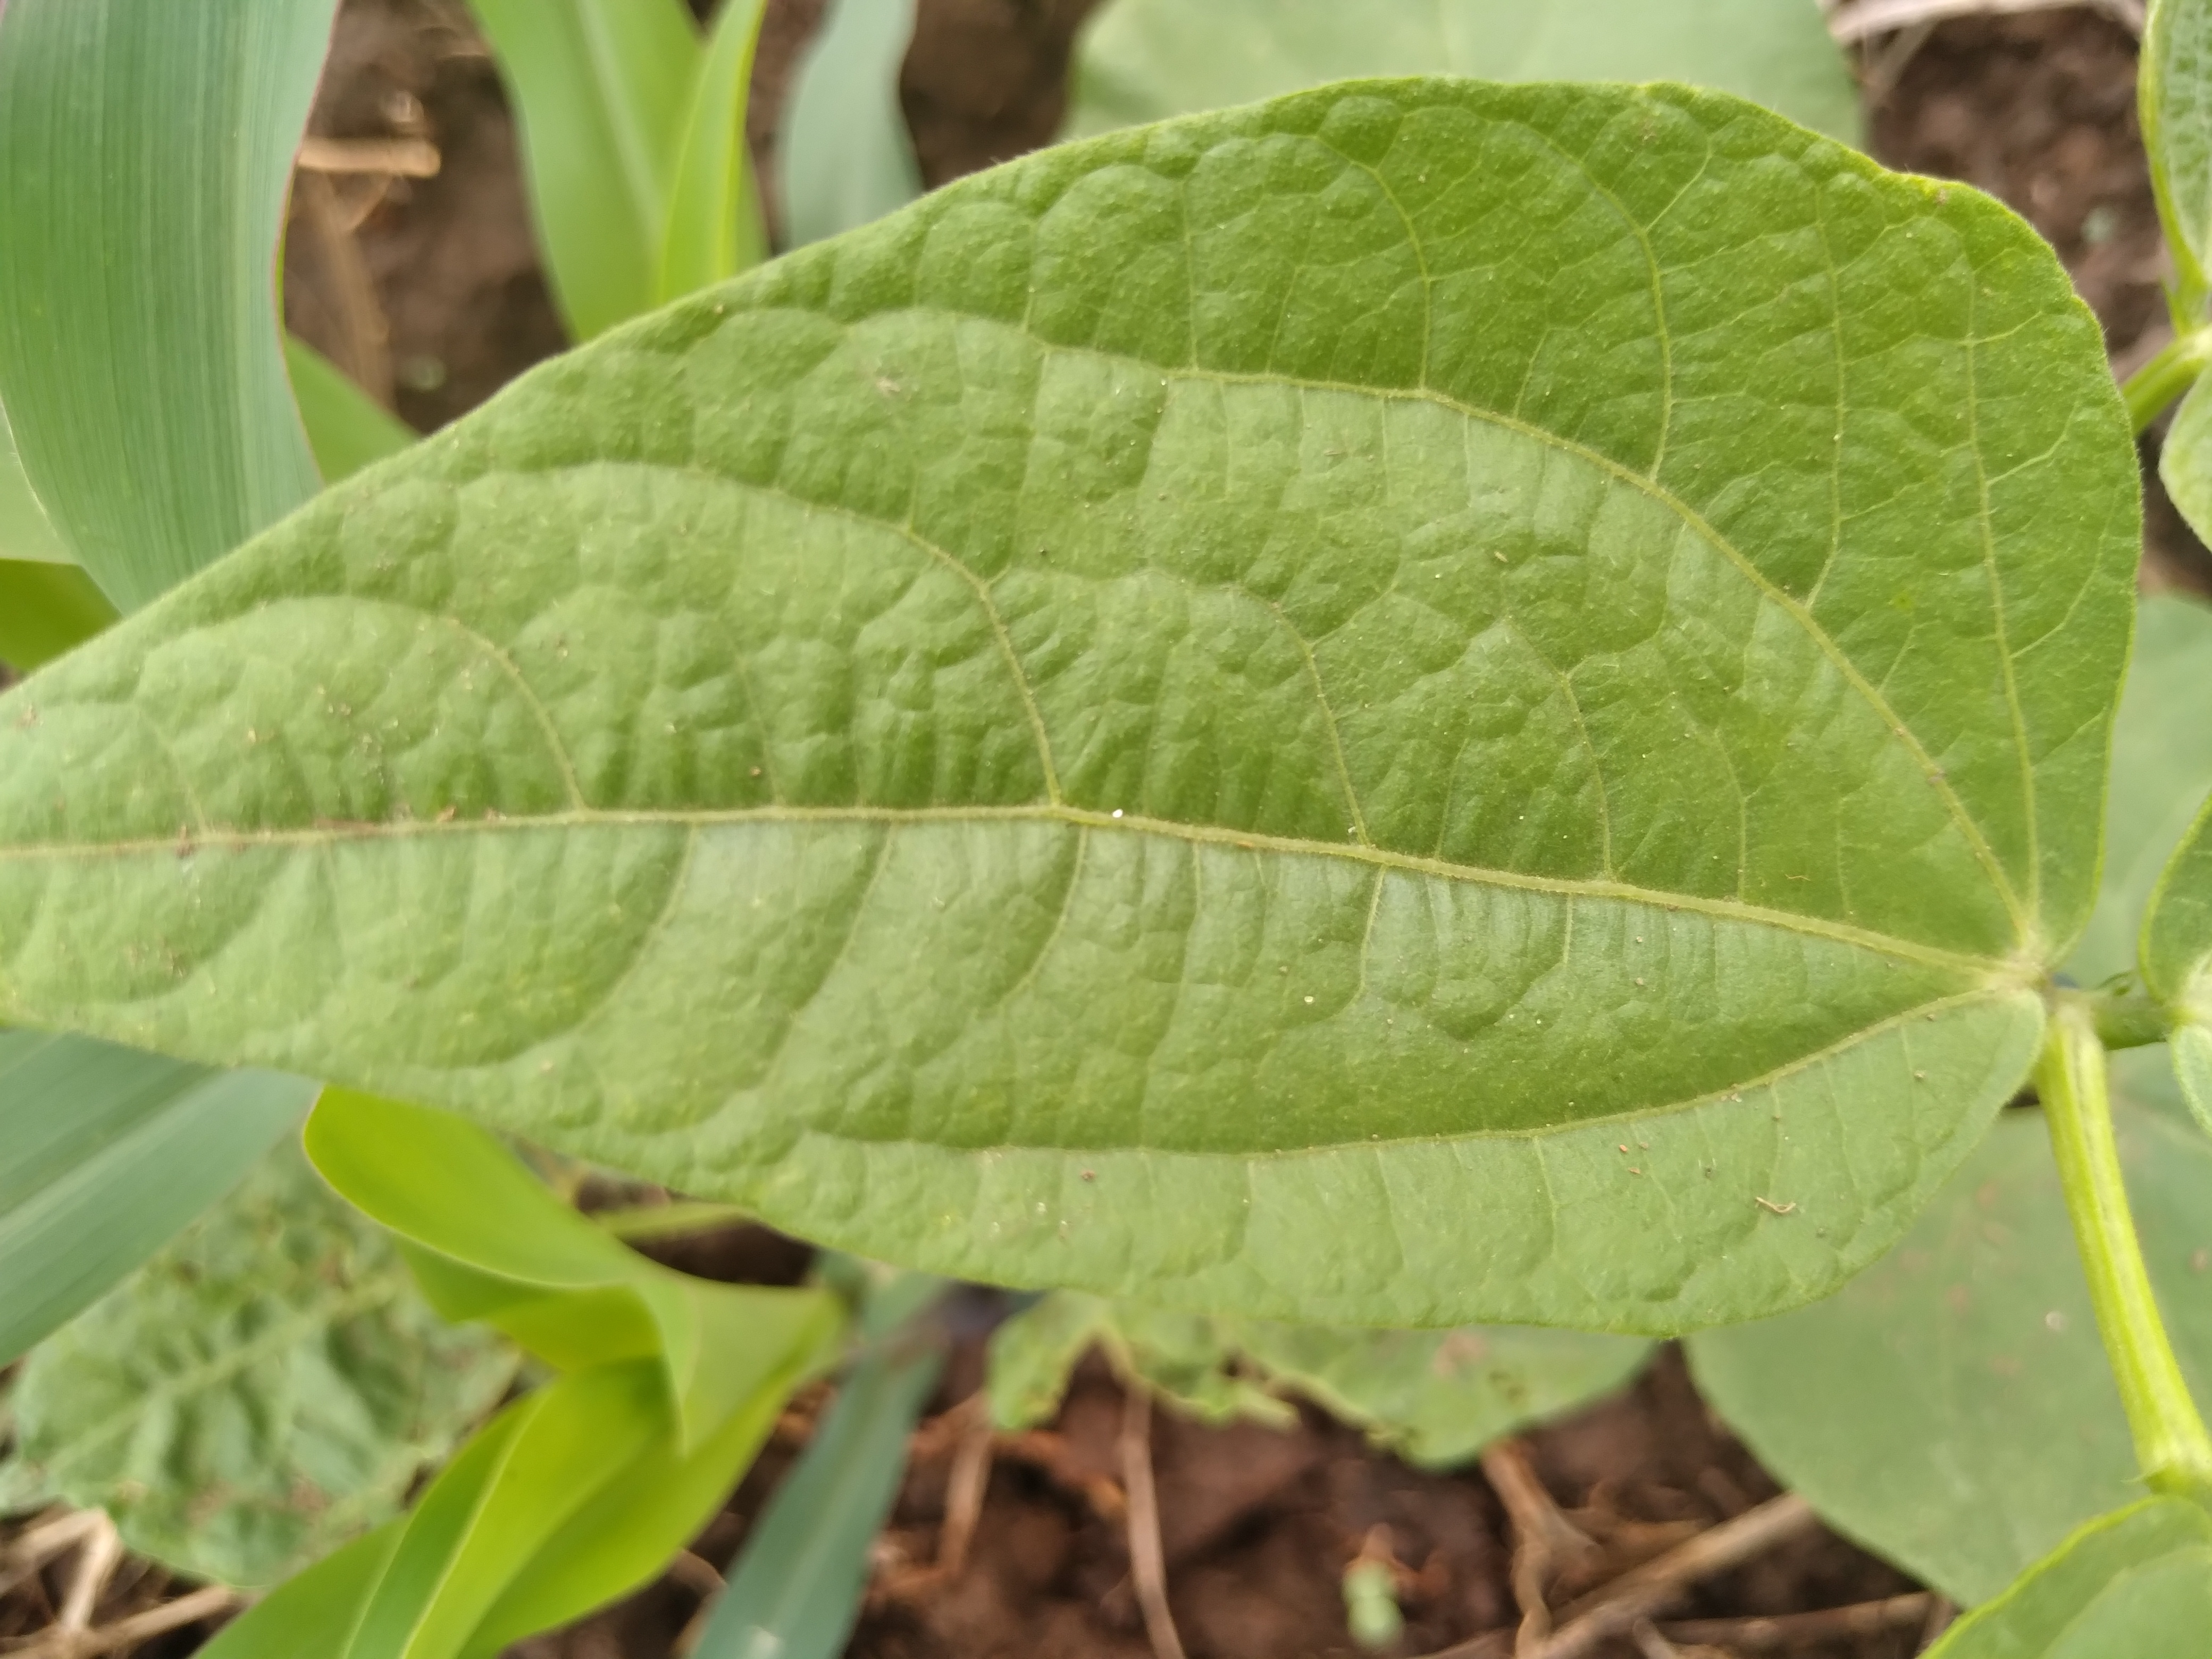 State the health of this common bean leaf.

healthy
